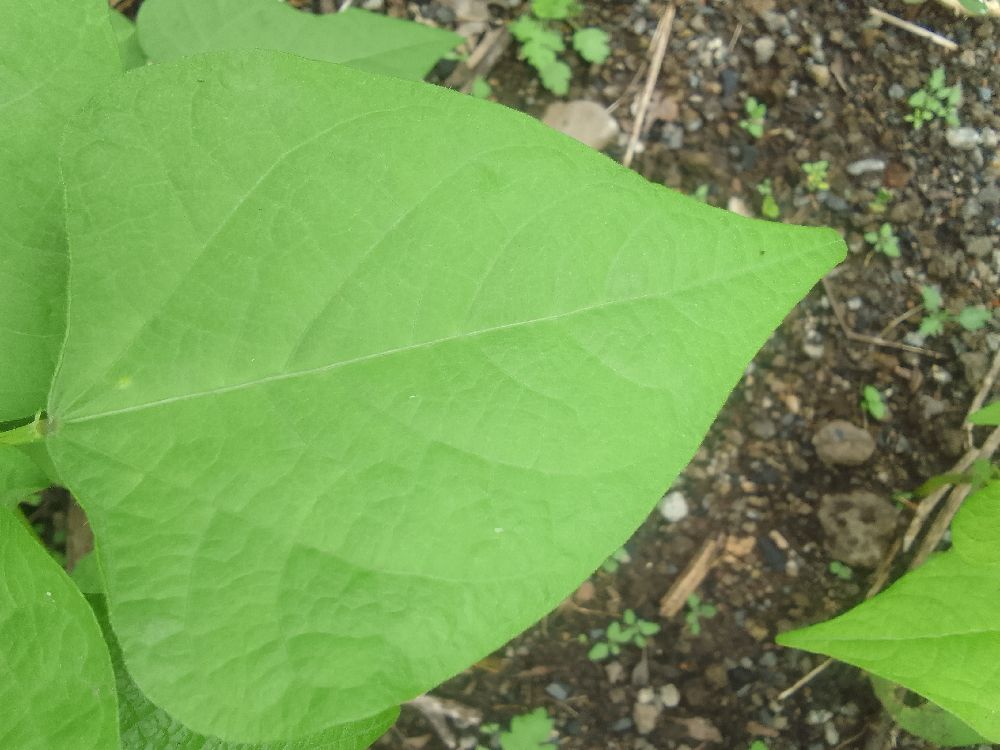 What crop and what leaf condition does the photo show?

common bean, healthy
